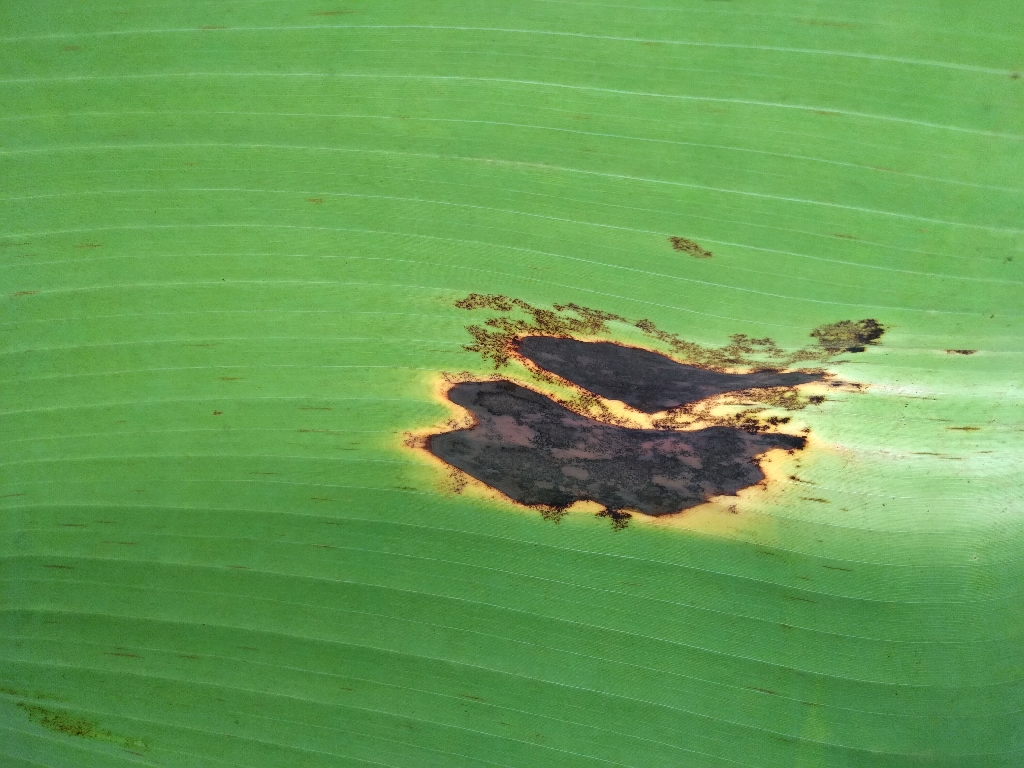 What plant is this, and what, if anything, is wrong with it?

banana, black sigatoka
